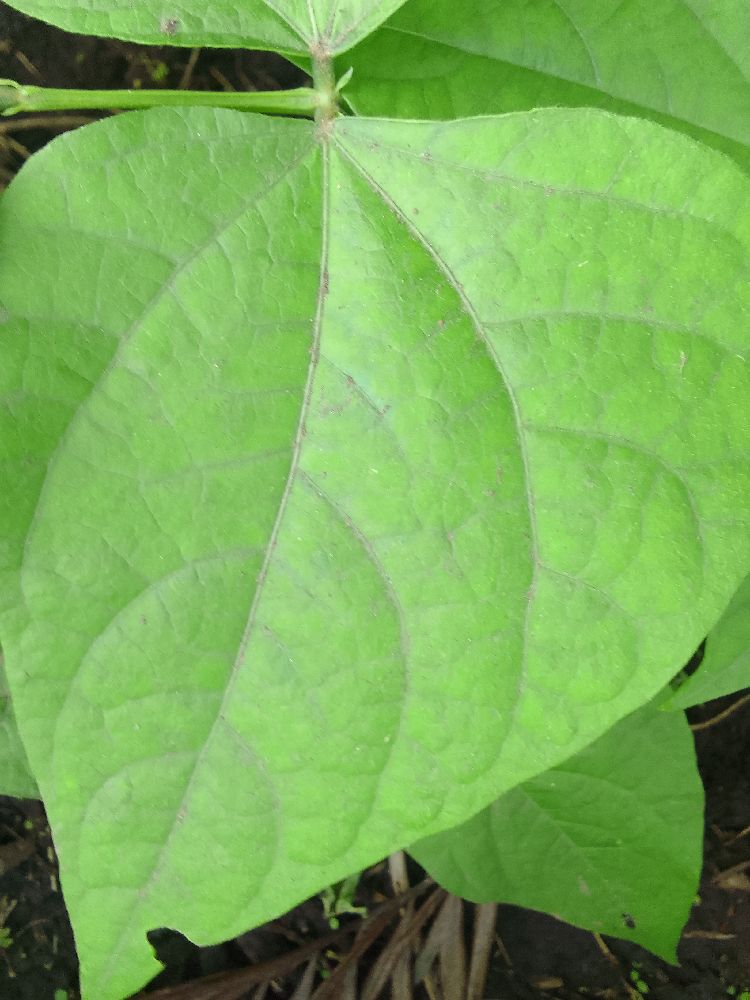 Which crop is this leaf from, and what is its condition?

common bean, healthy
